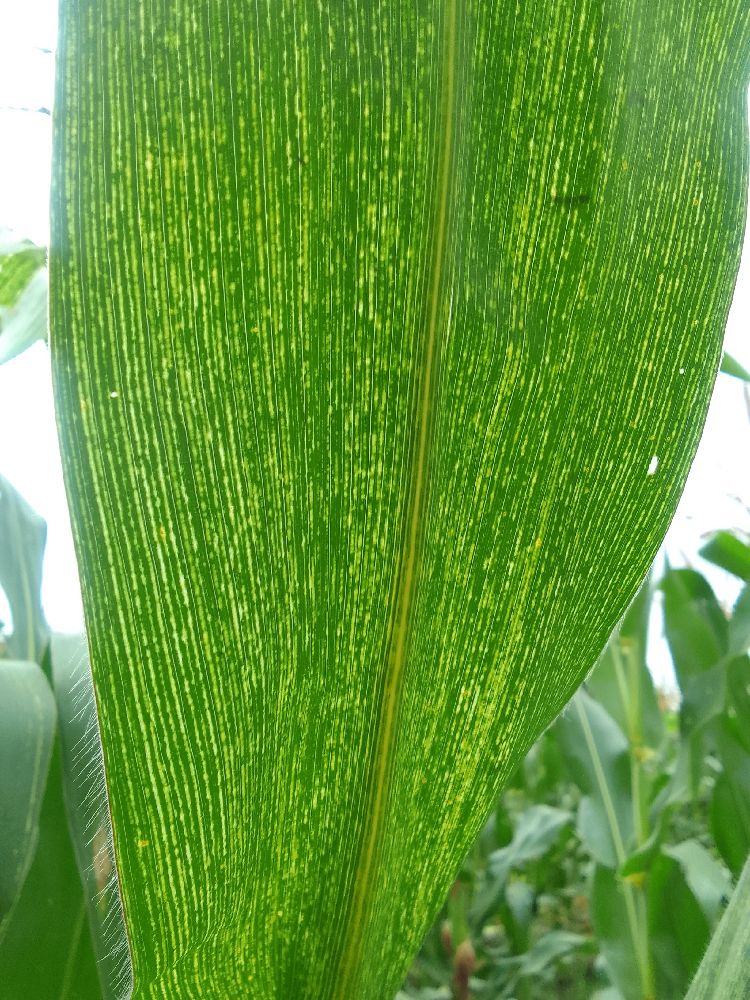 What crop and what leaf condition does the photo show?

maize, maize streak virus
